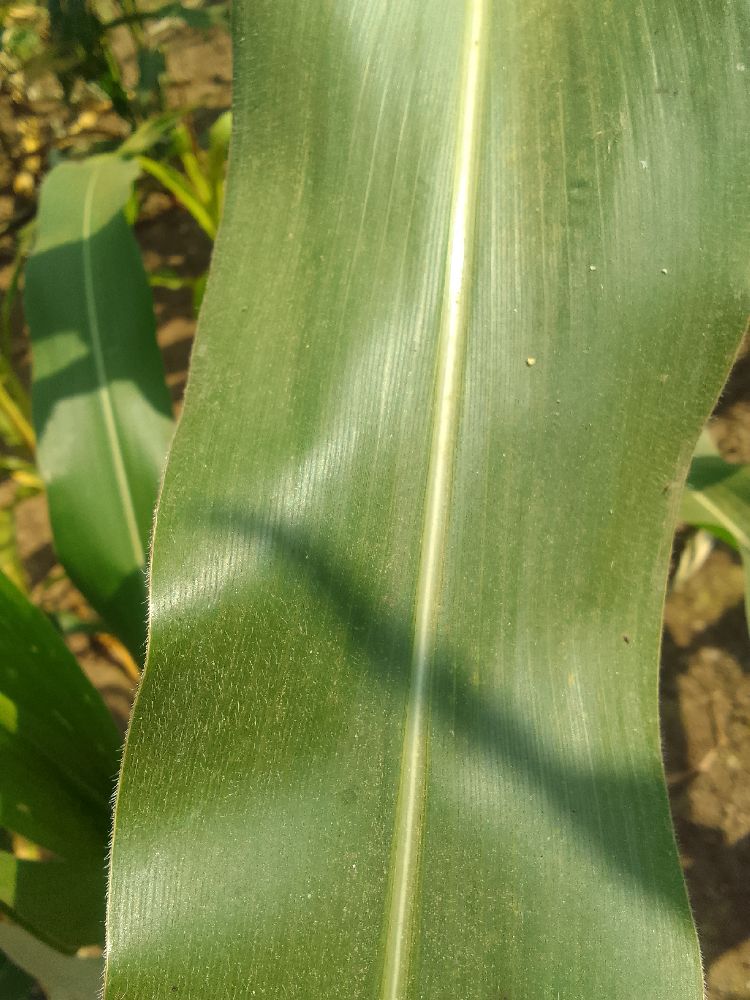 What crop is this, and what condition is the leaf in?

maize, healthy
